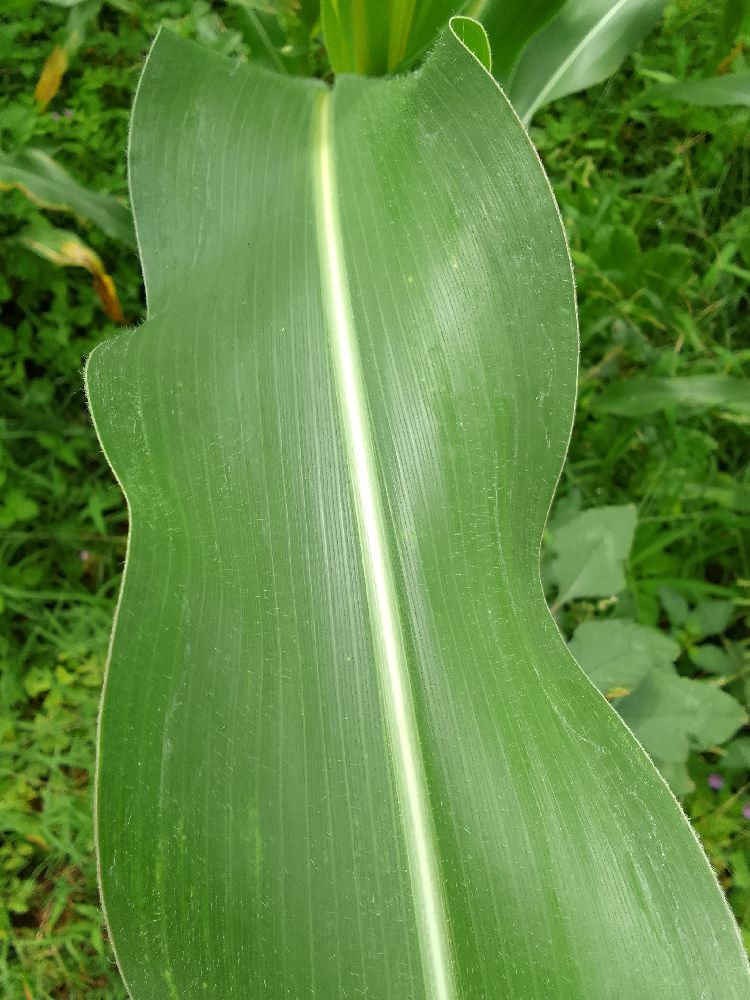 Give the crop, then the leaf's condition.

maize, healthy
